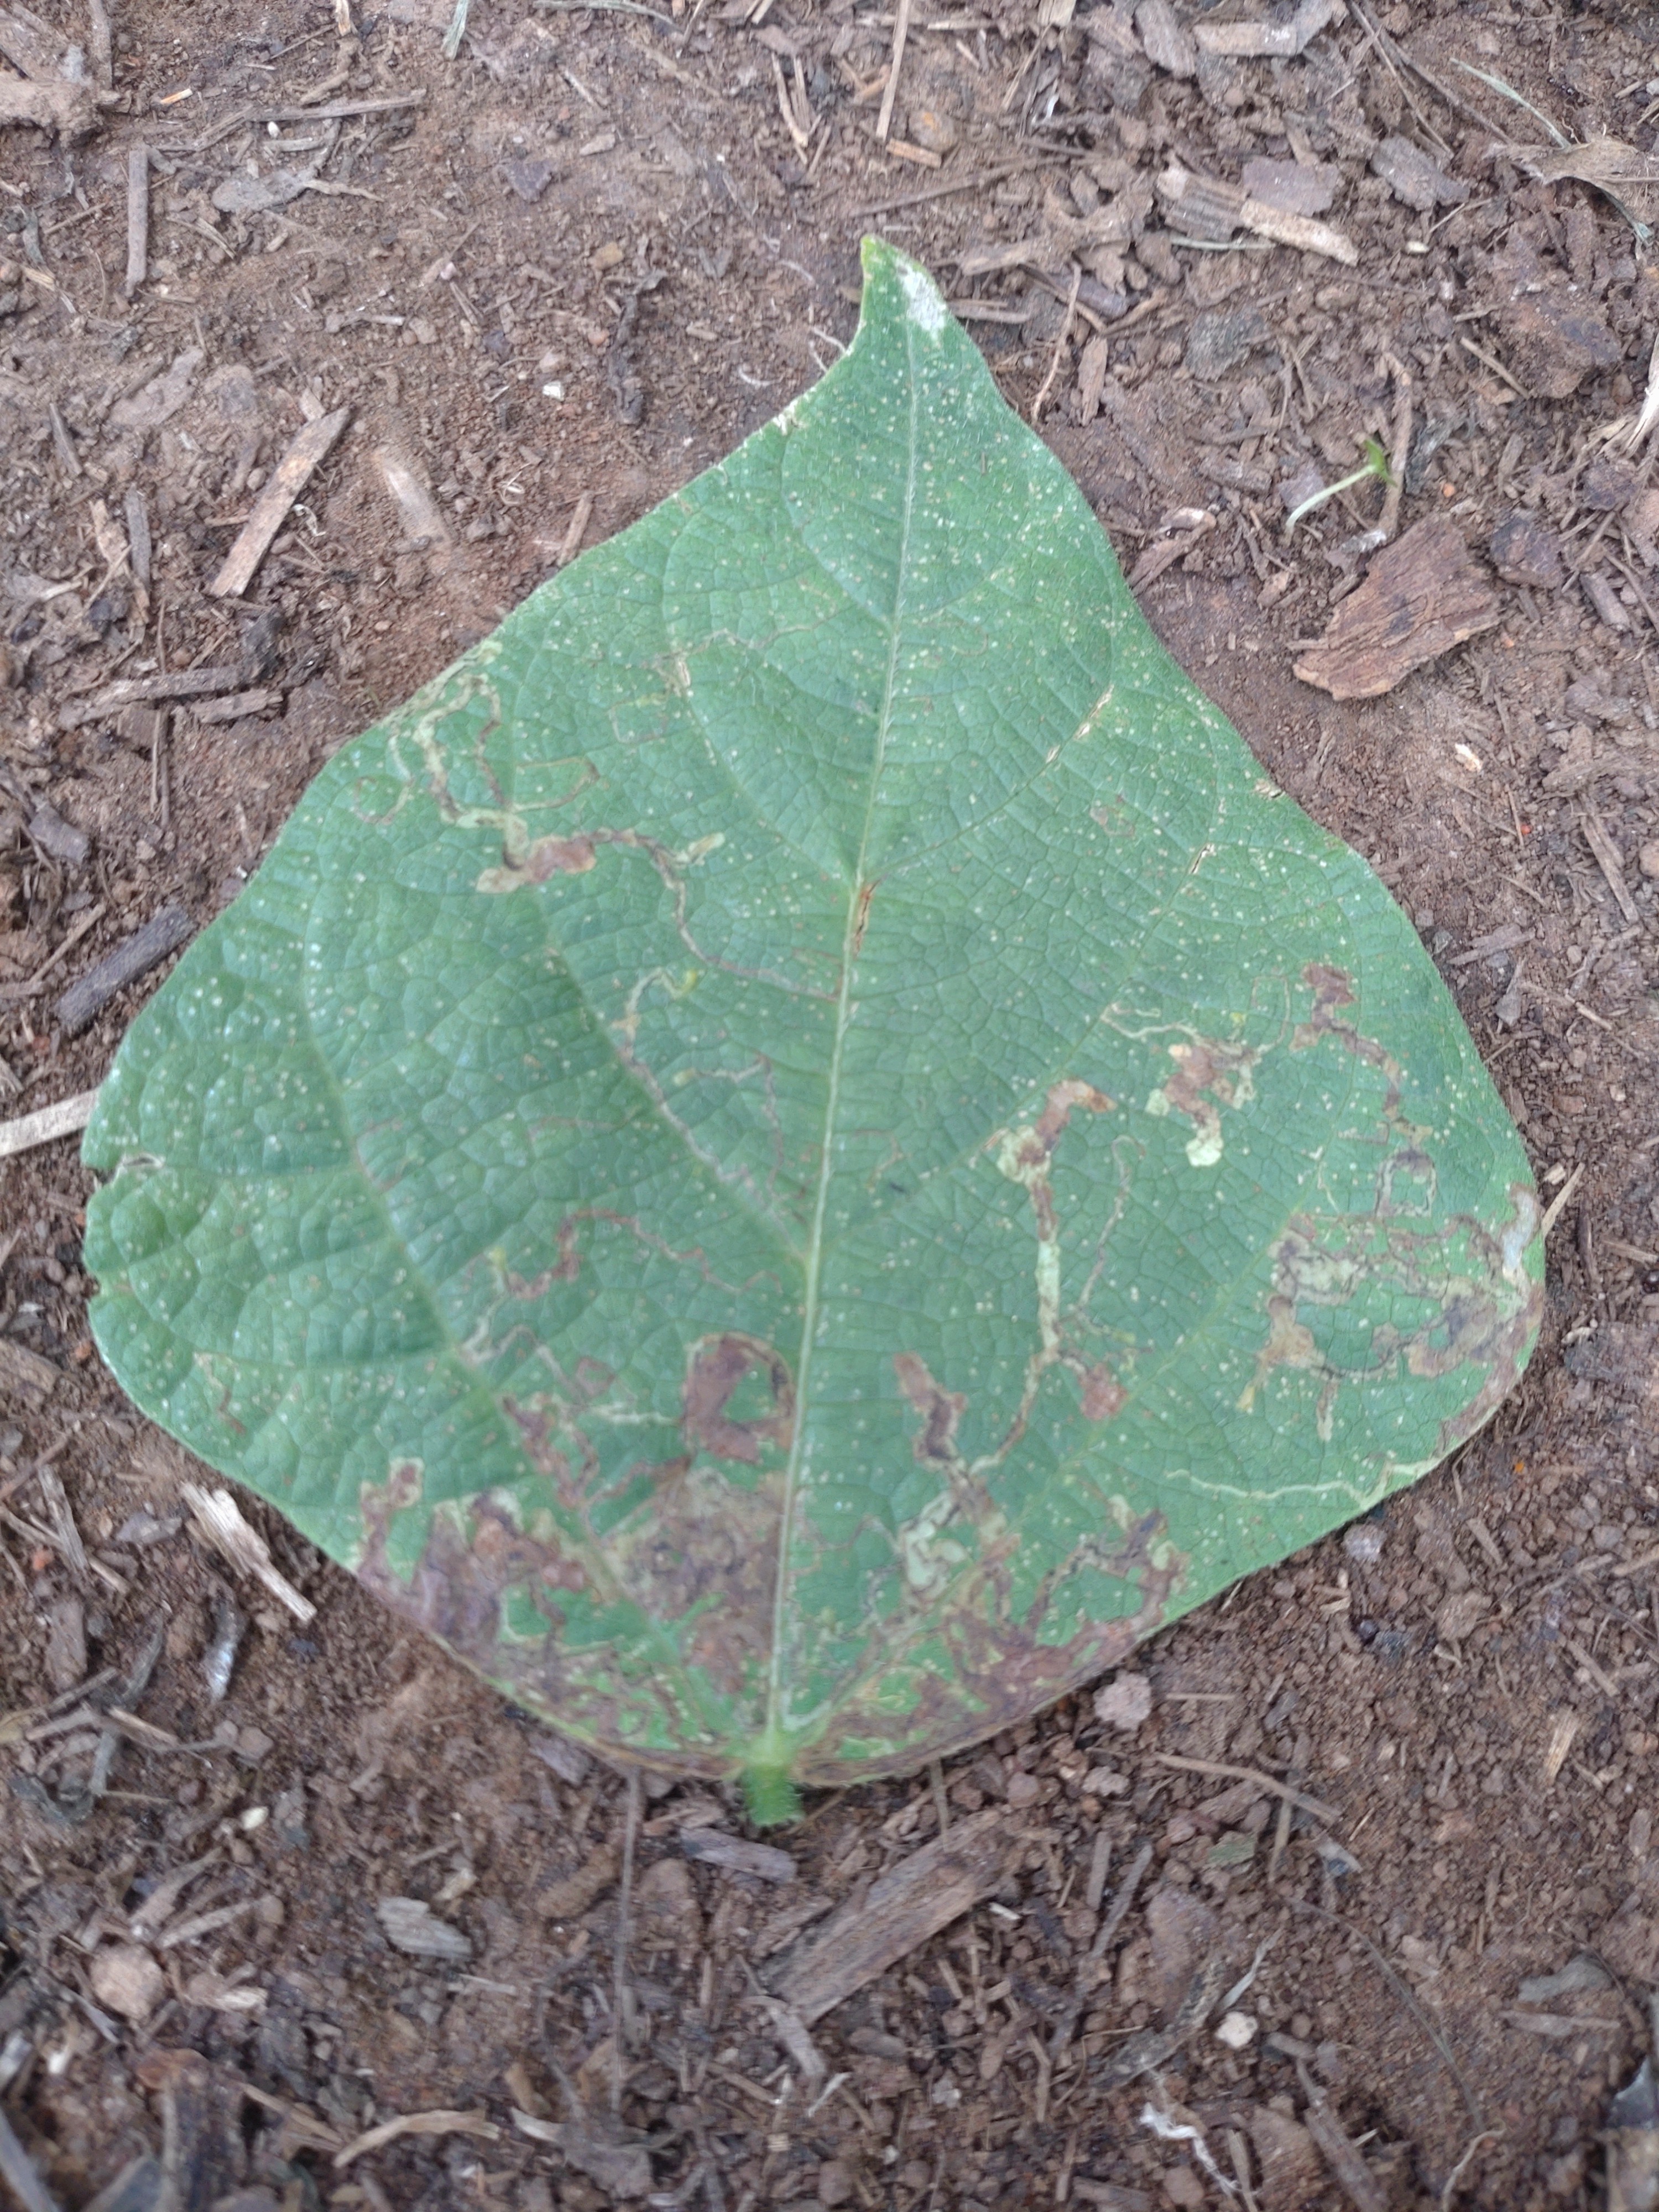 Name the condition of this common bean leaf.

anthracnose
